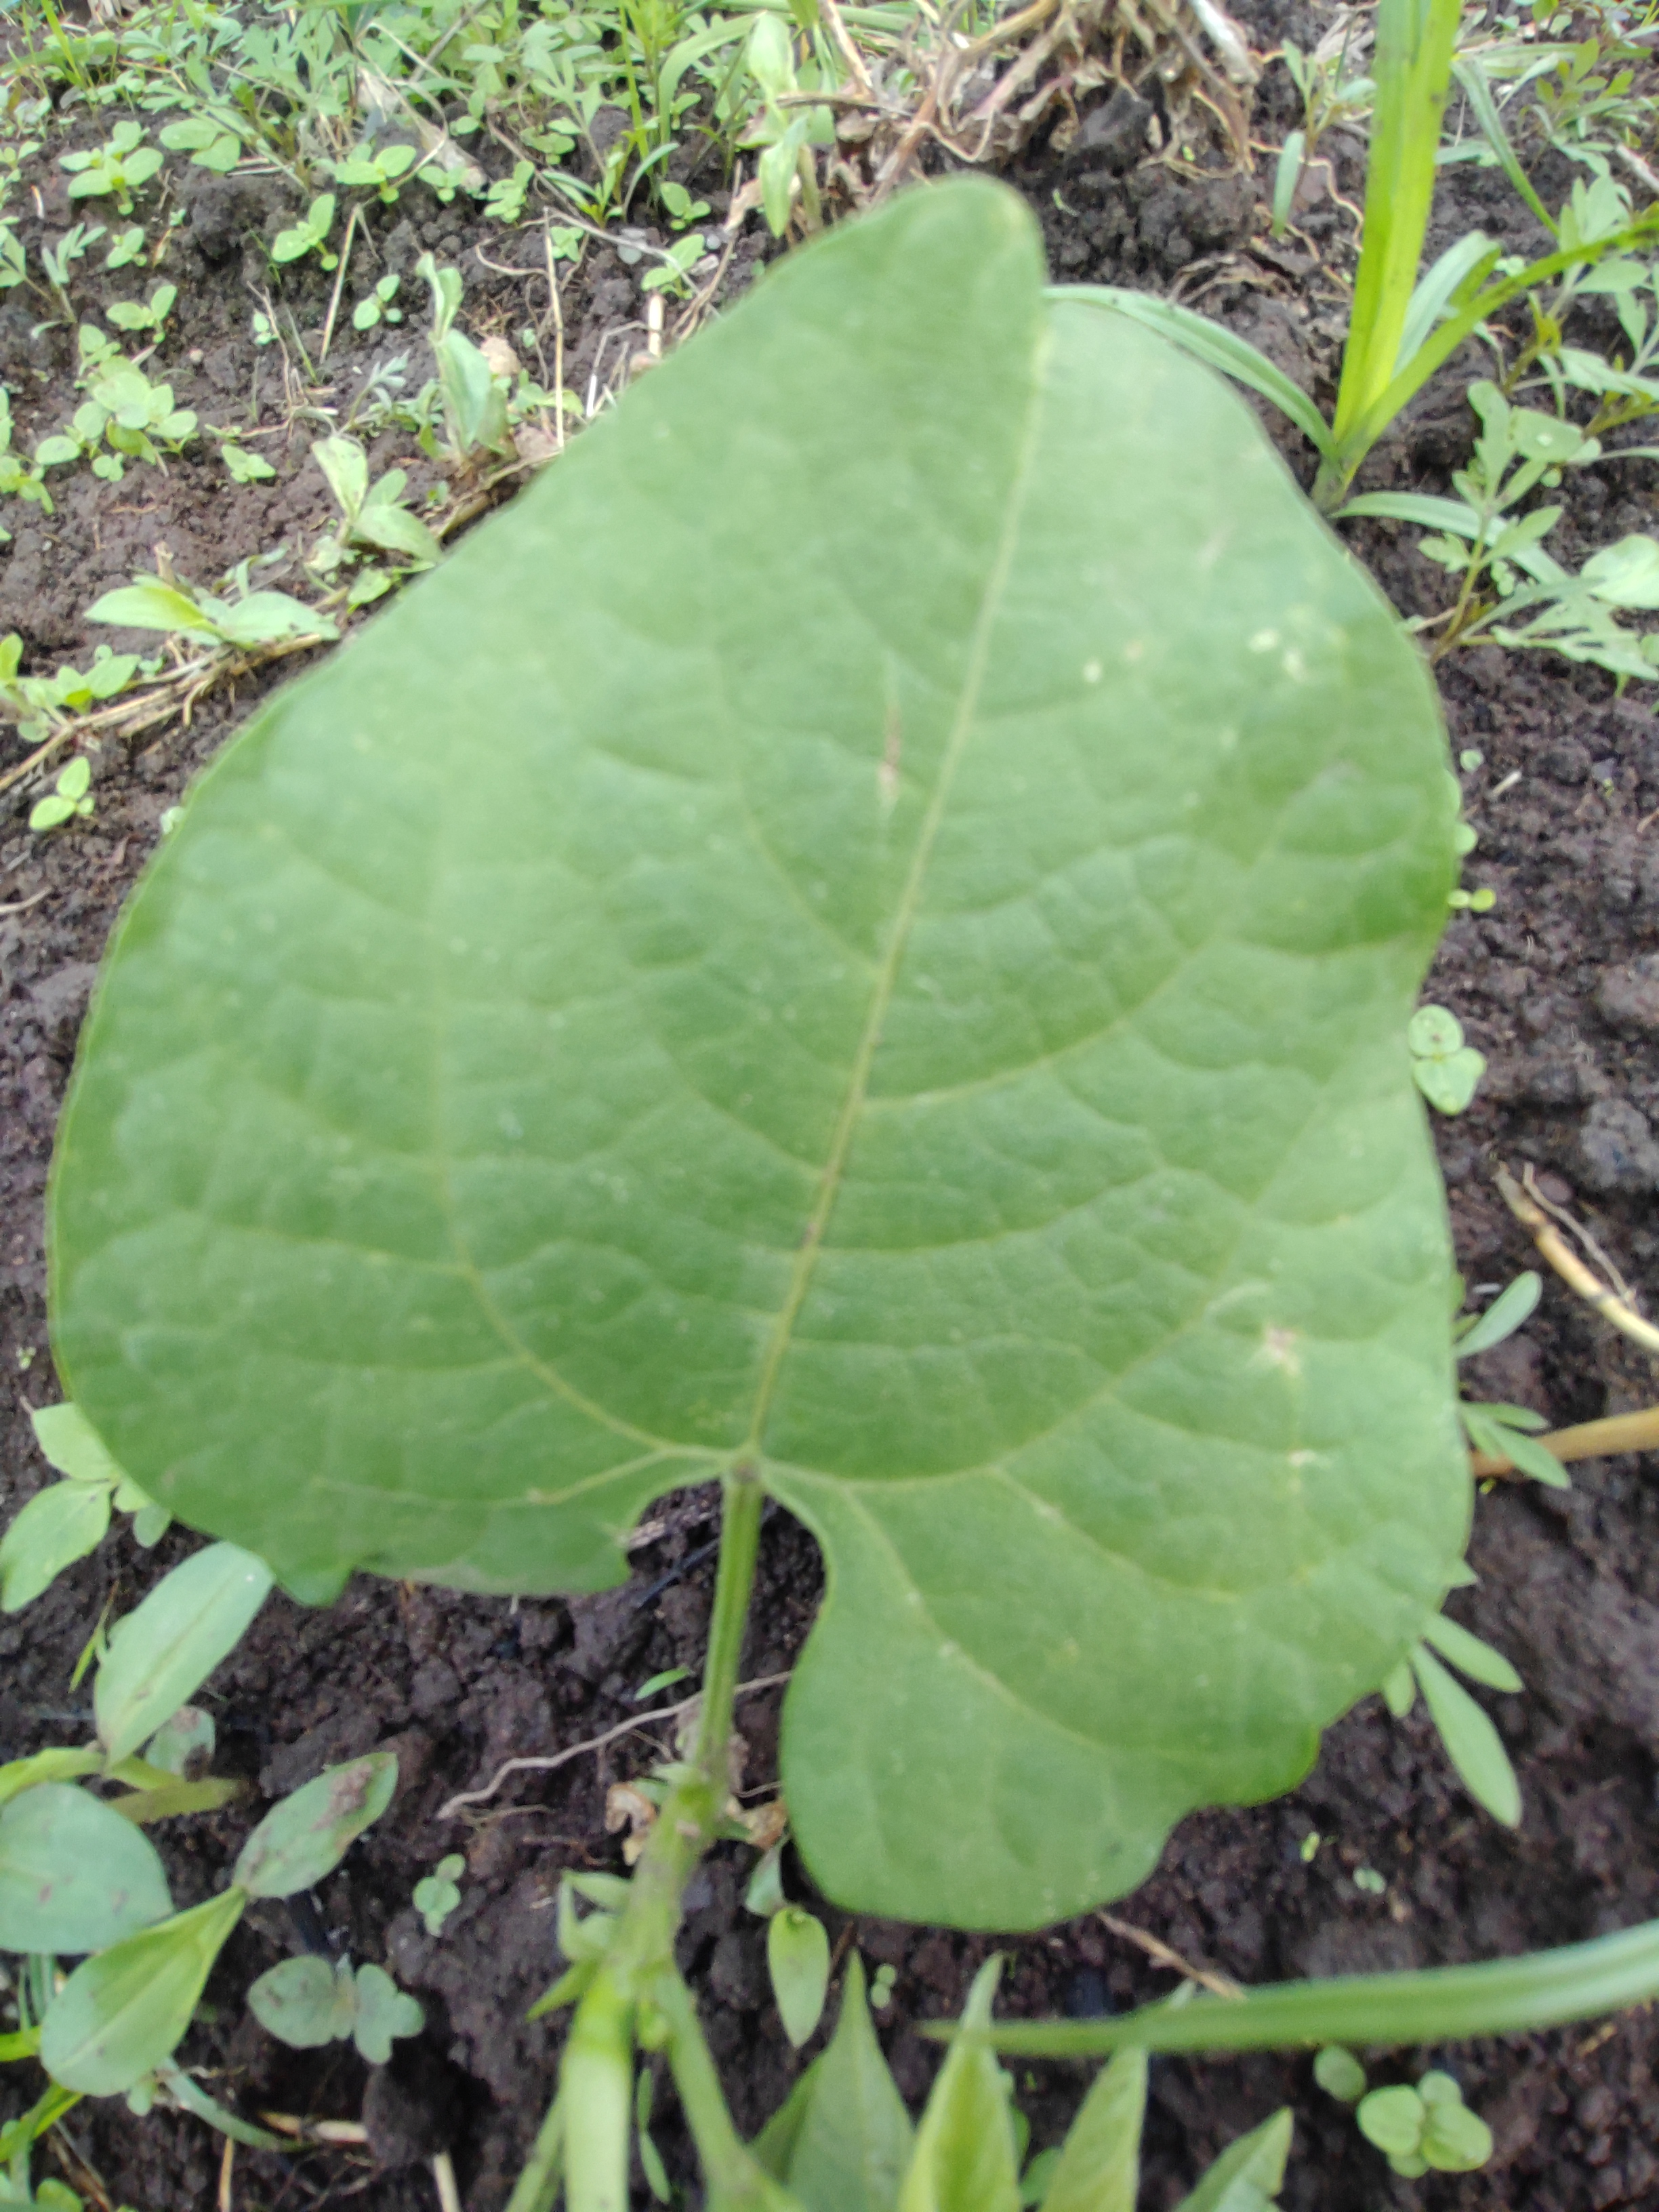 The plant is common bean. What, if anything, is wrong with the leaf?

healthy
